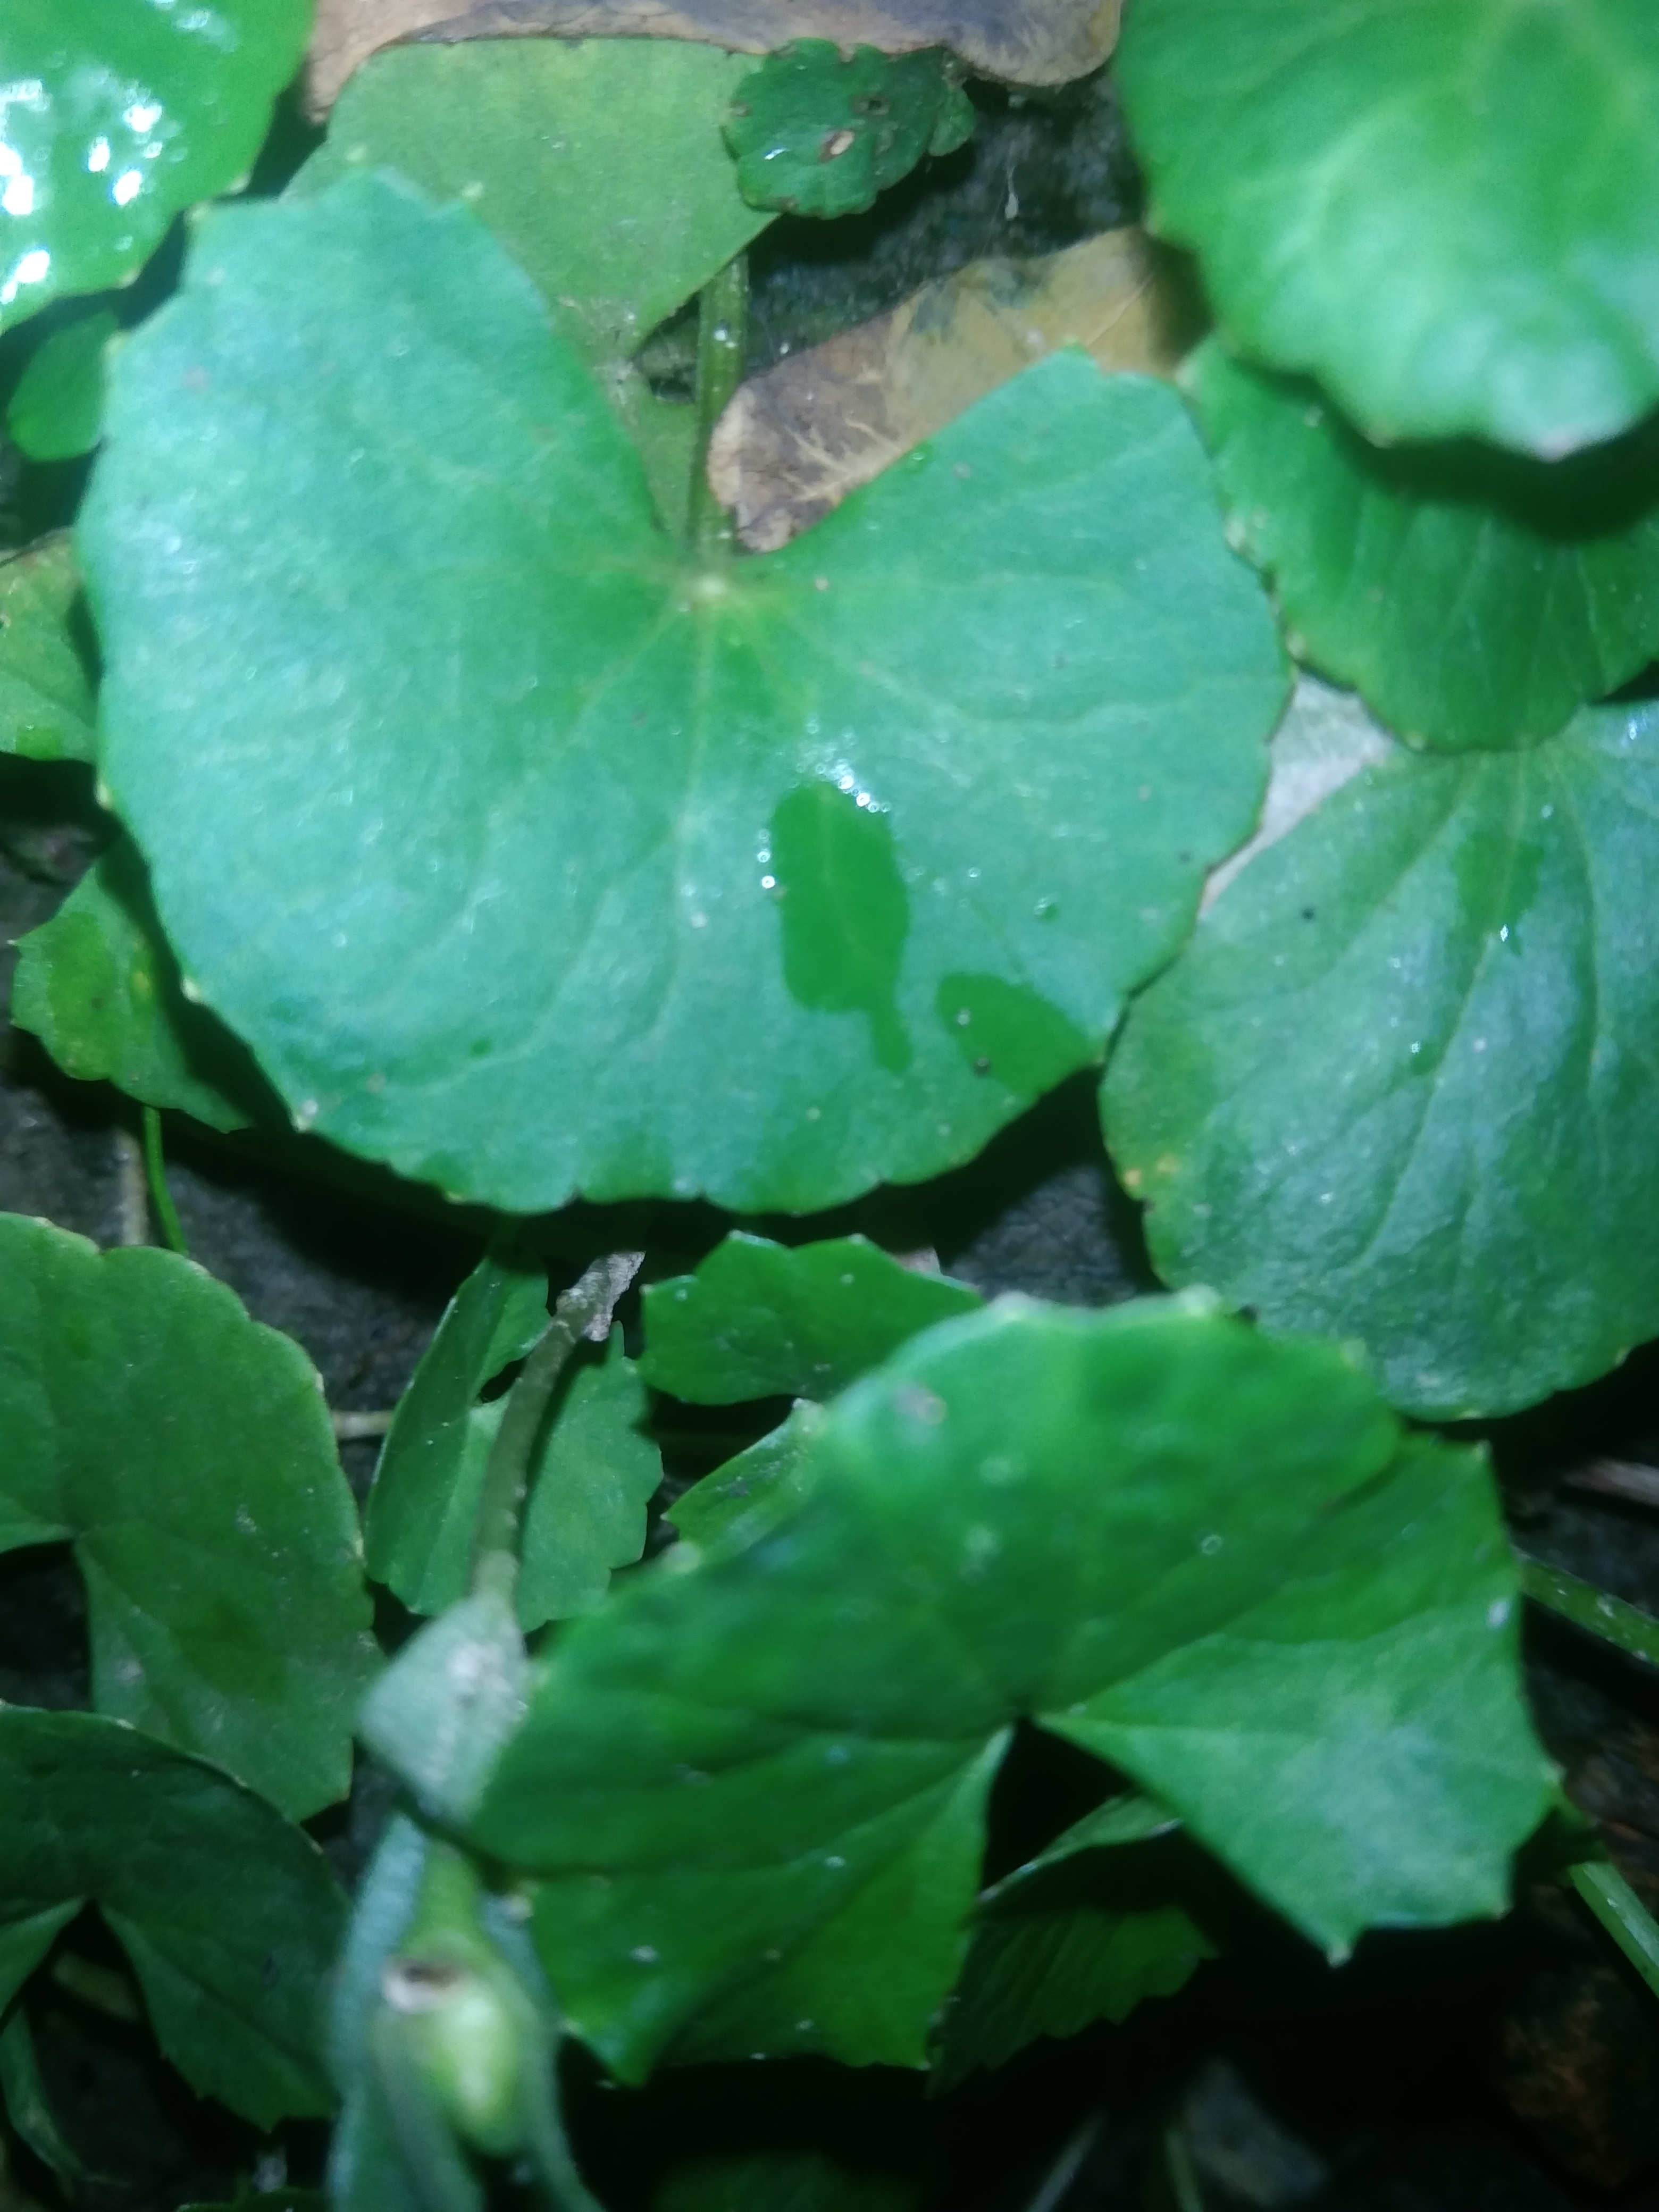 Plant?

thankuni
